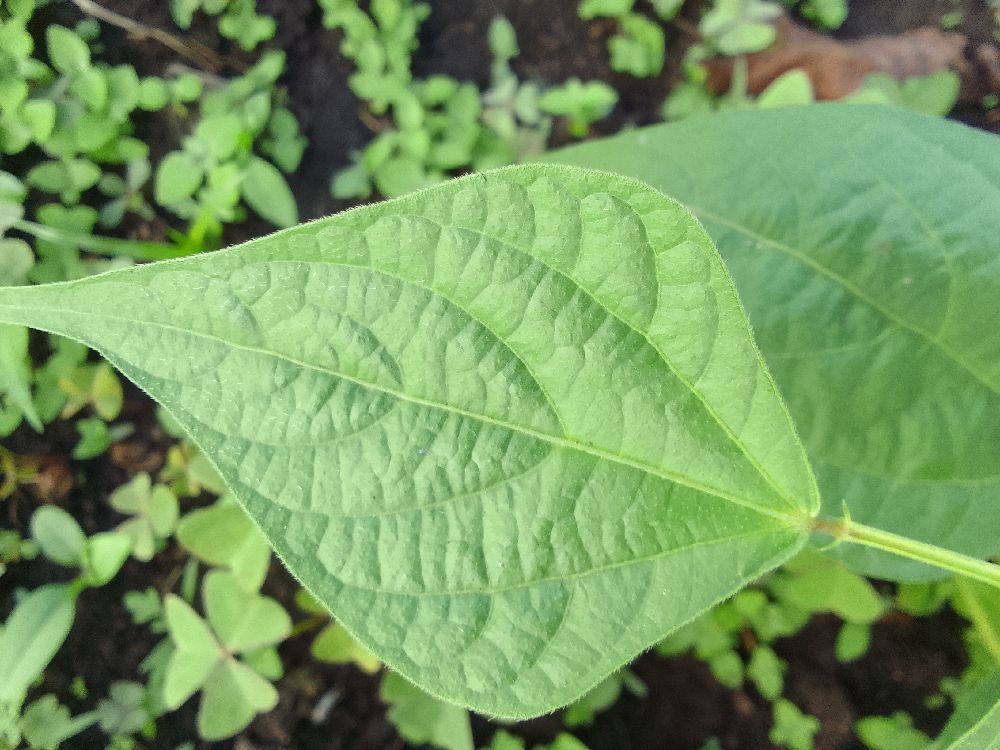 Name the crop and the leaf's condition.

common bean, healthy
